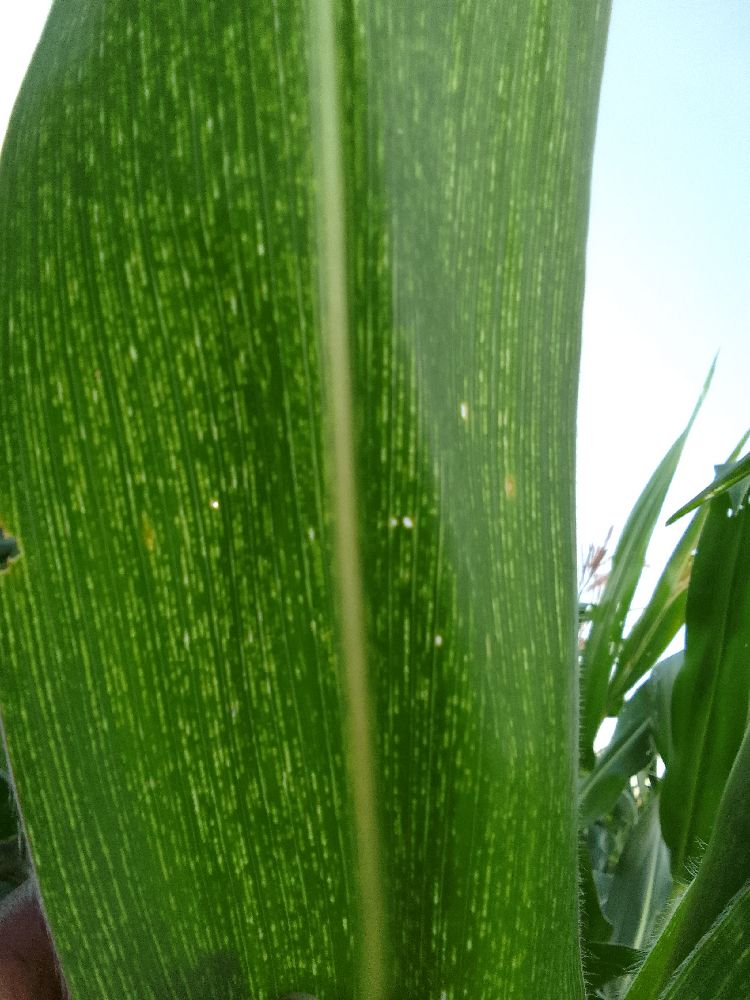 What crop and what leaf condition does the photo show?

maize, maize streak virus
